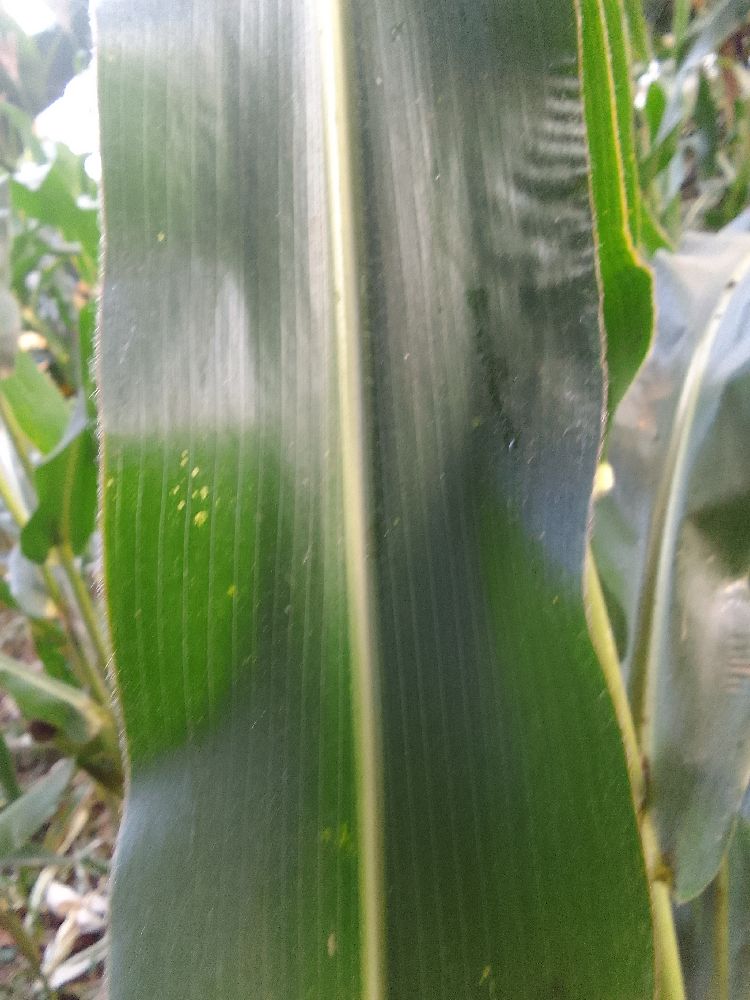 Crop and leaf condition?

maize, healthy
